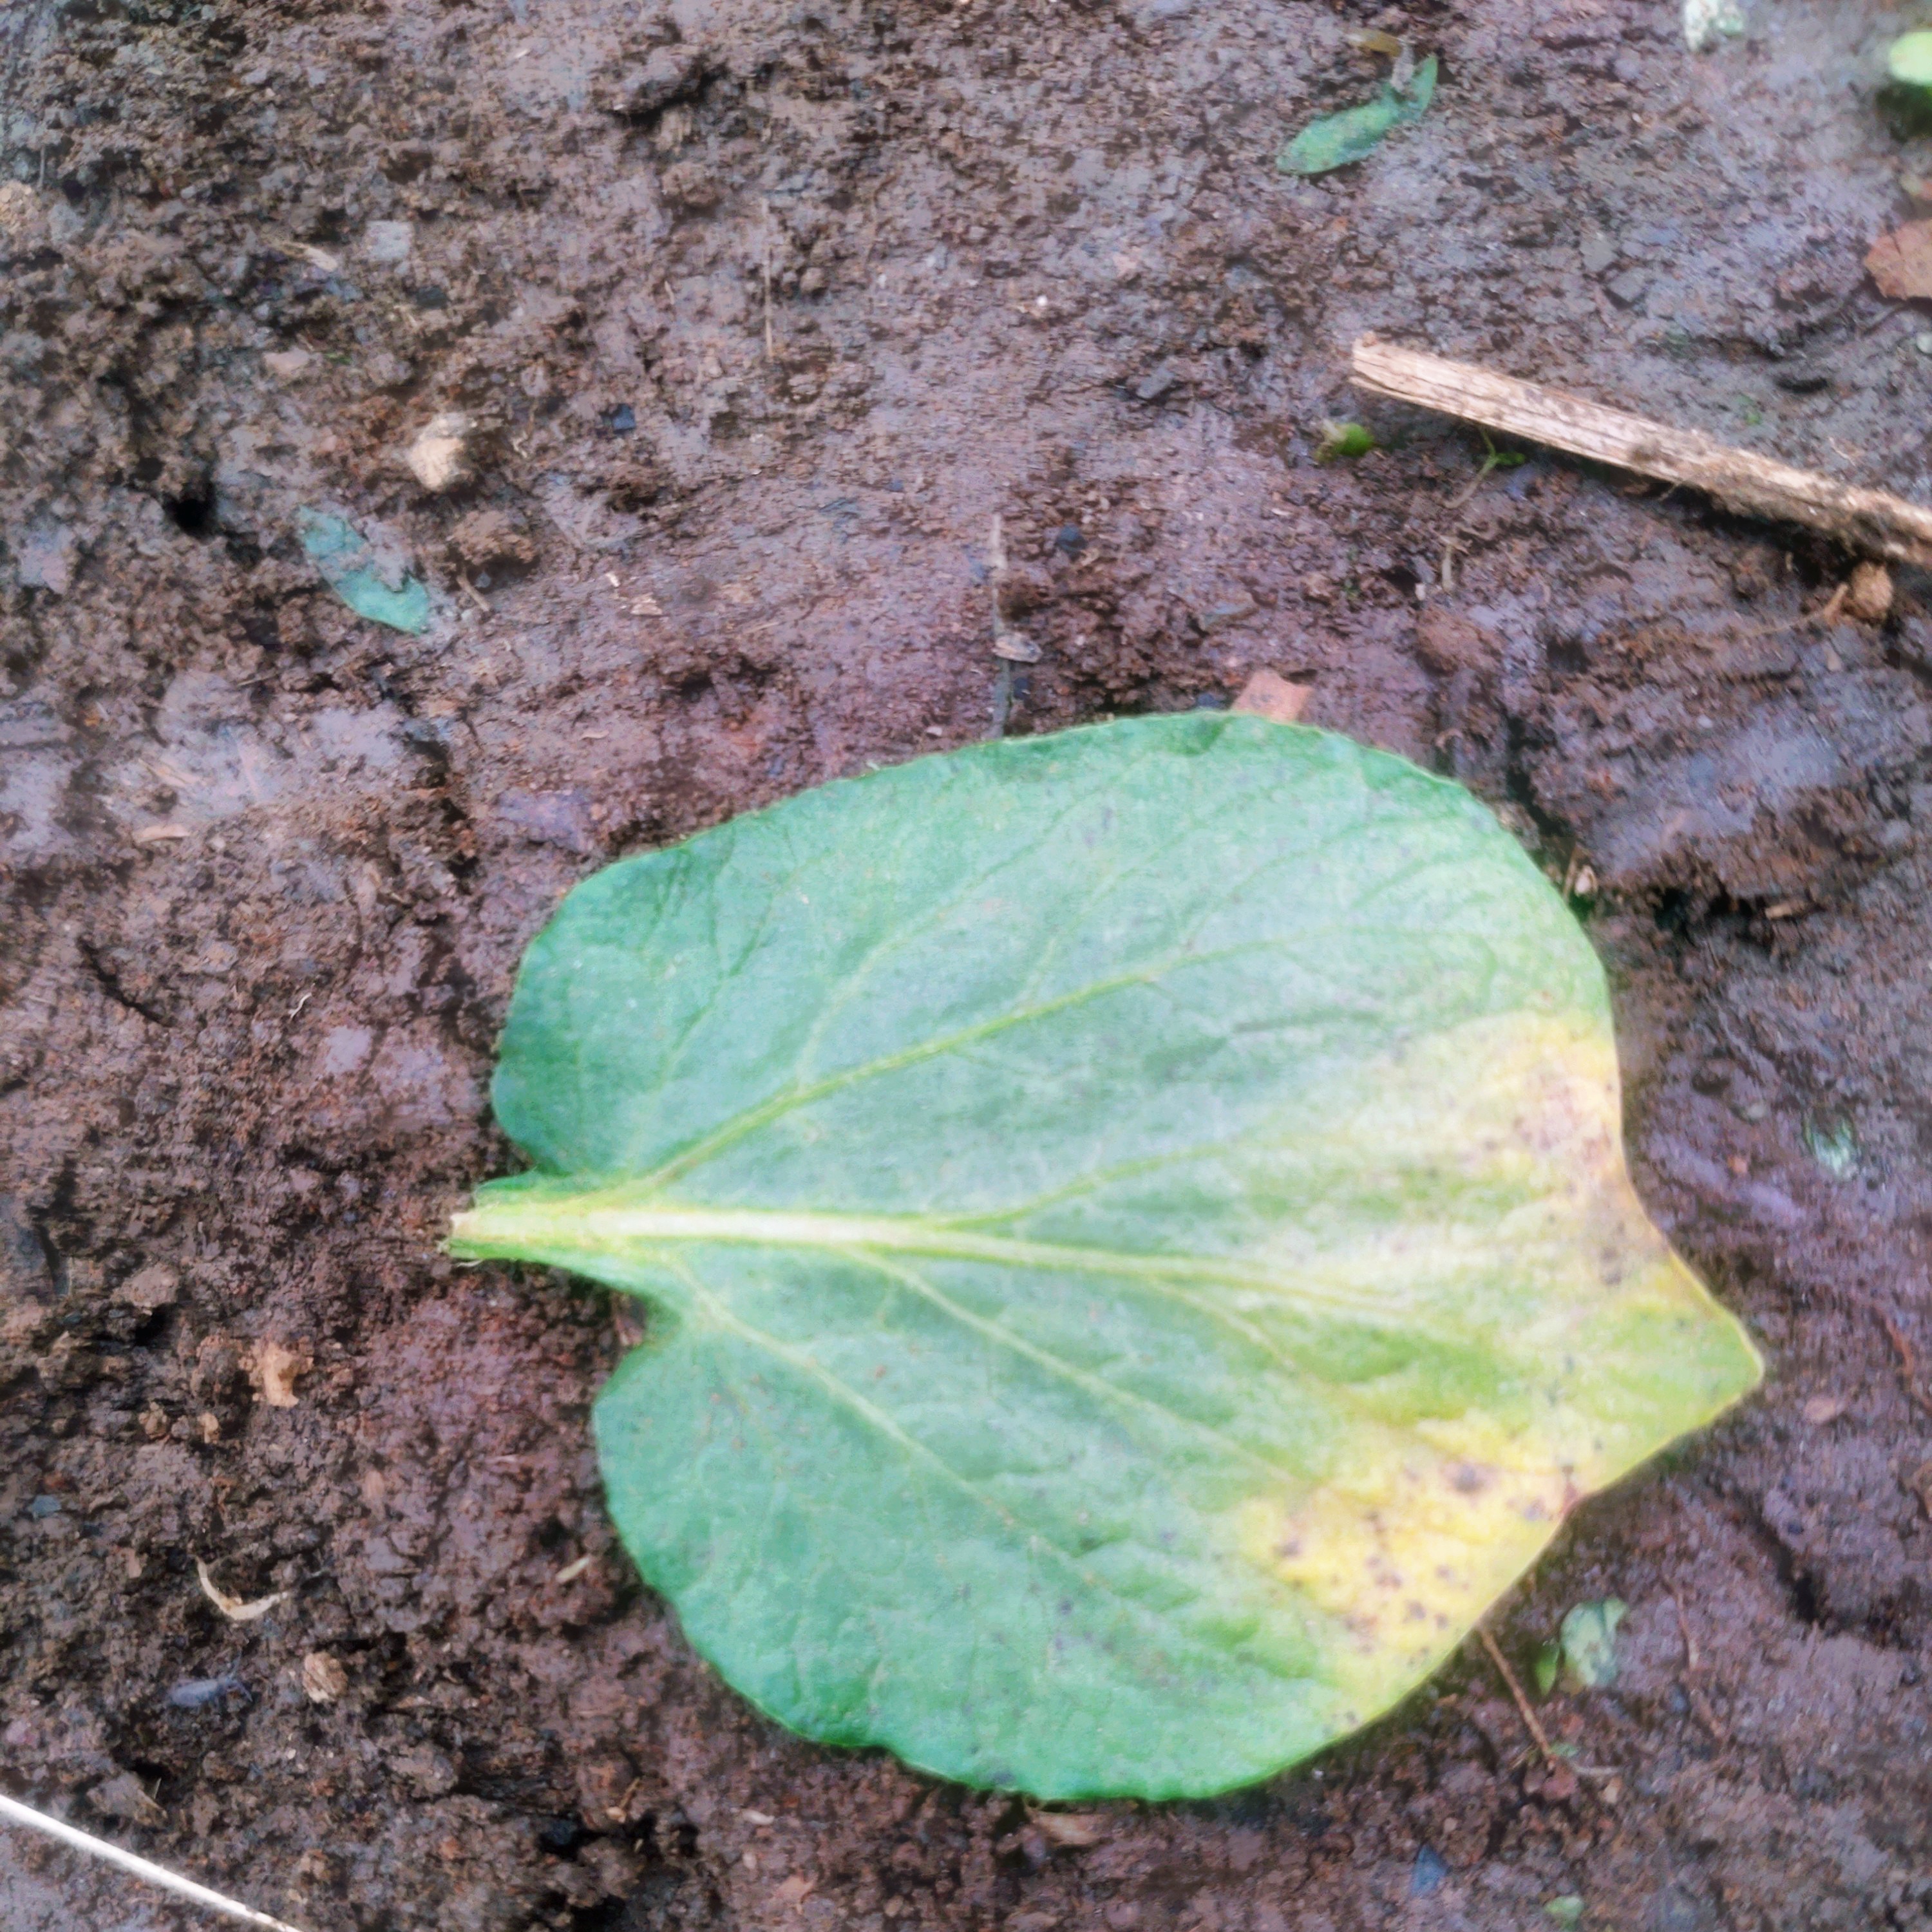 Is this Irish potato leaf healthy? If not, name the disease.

late blight
